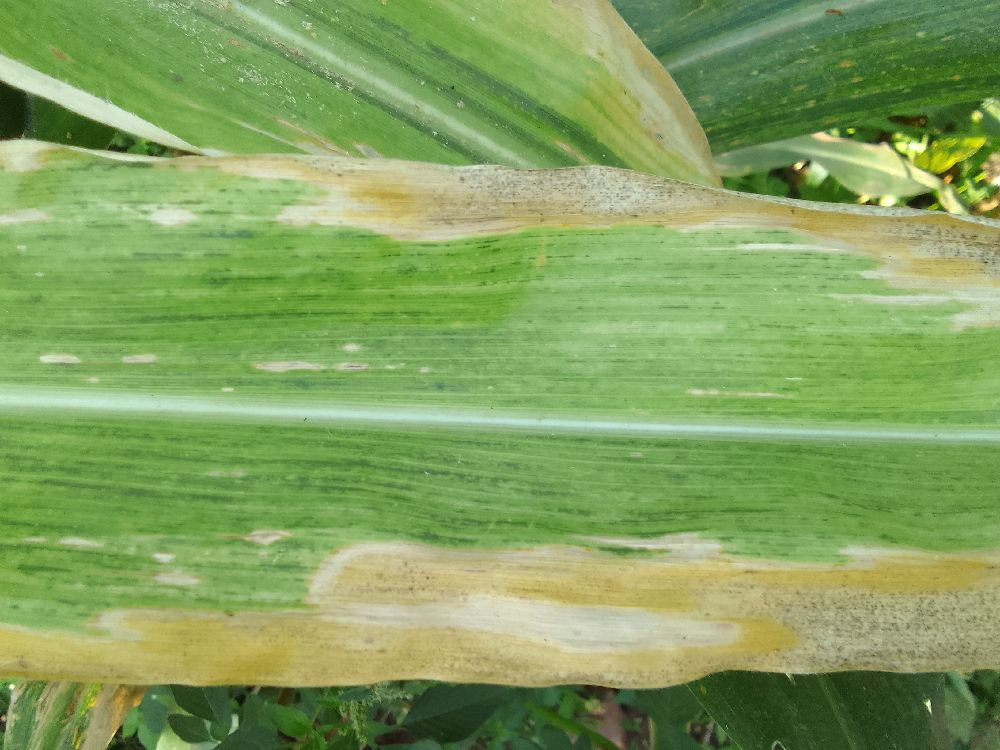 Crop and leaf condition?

maize, maize lethal necrosis
